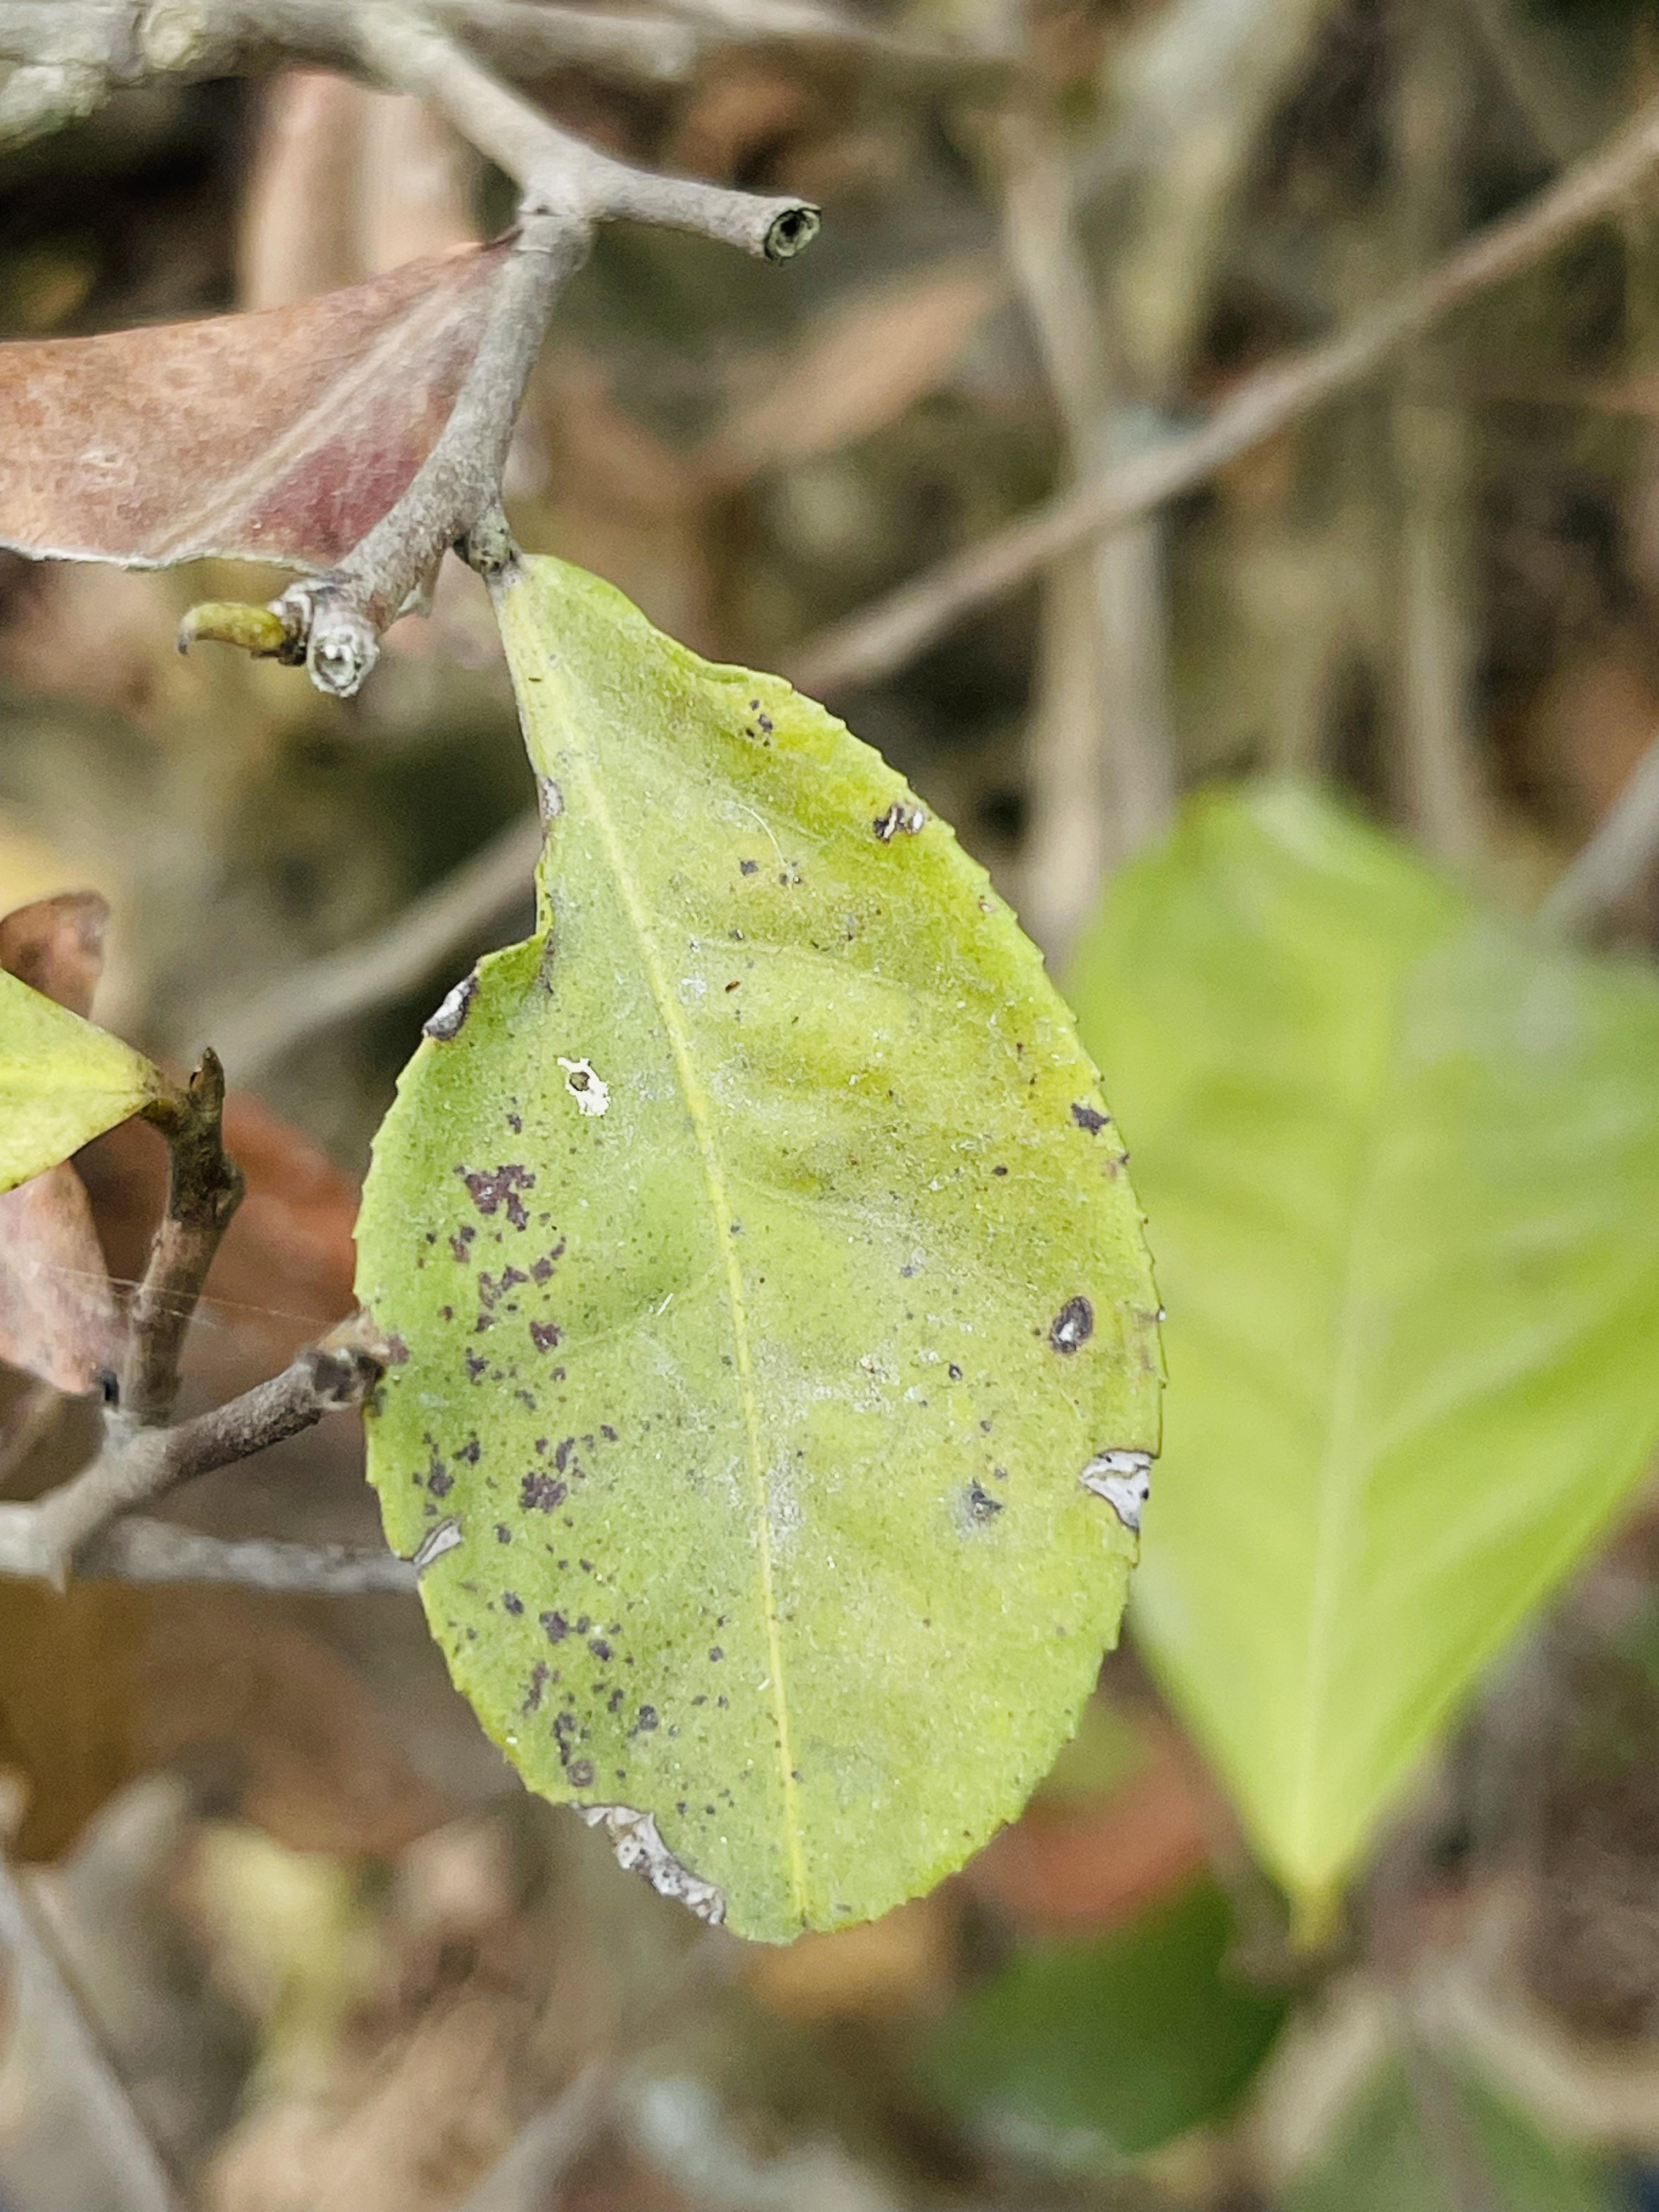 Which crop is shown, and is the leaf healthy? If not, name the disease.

tea, red rust
